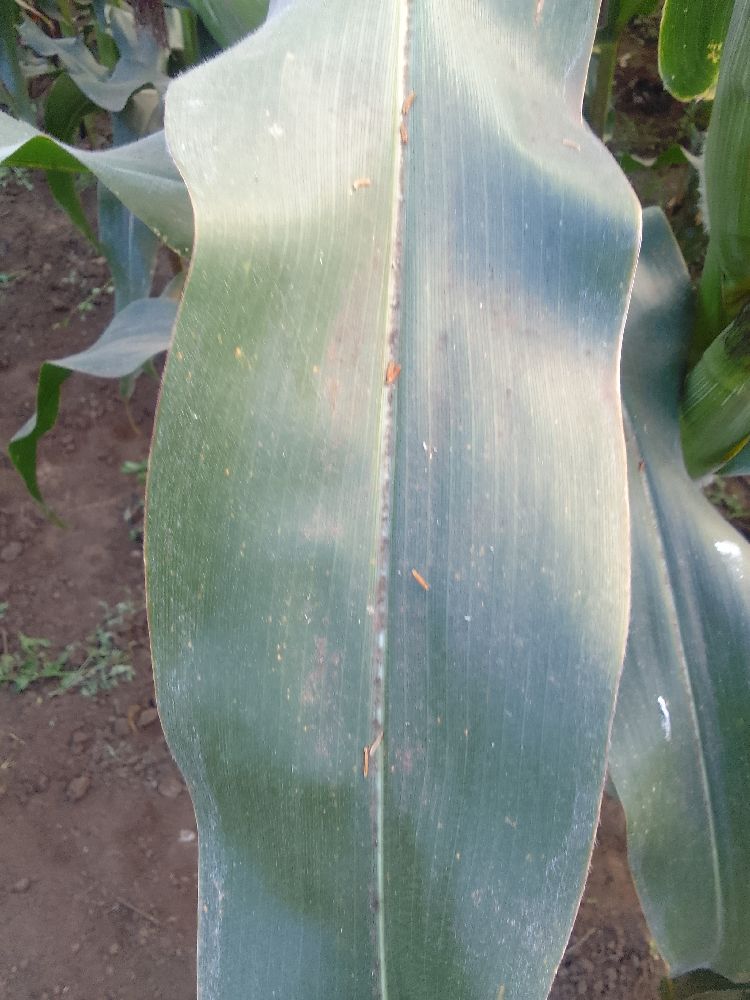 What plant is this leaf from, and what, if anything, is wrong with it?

maize, healthy
